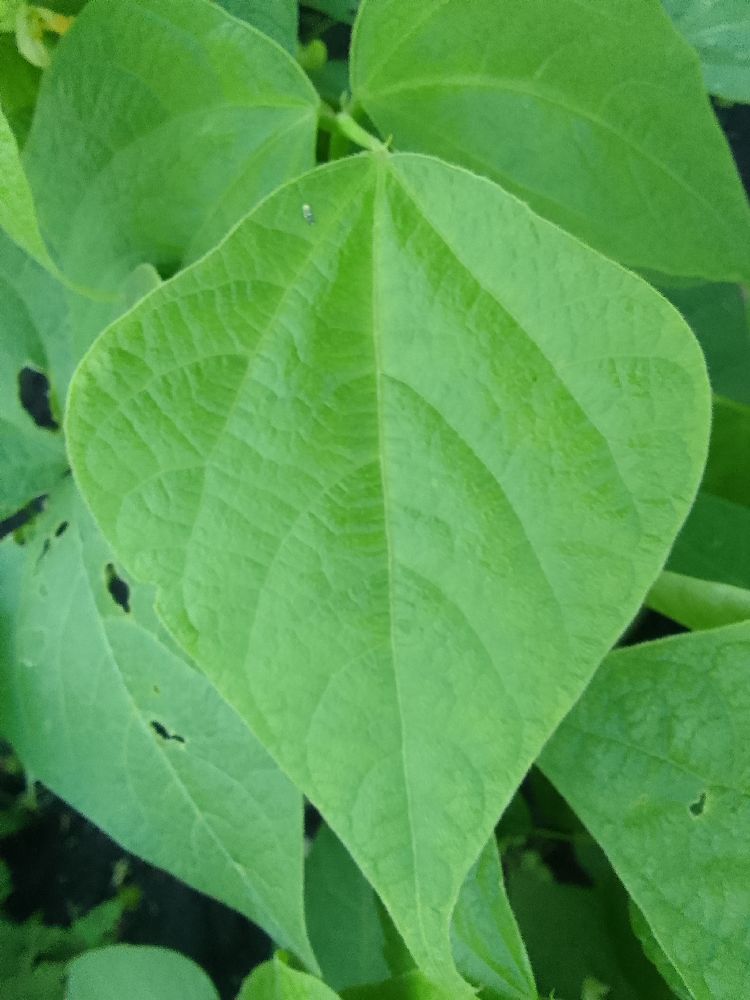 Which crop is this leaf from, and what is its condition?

common bean, healthy
